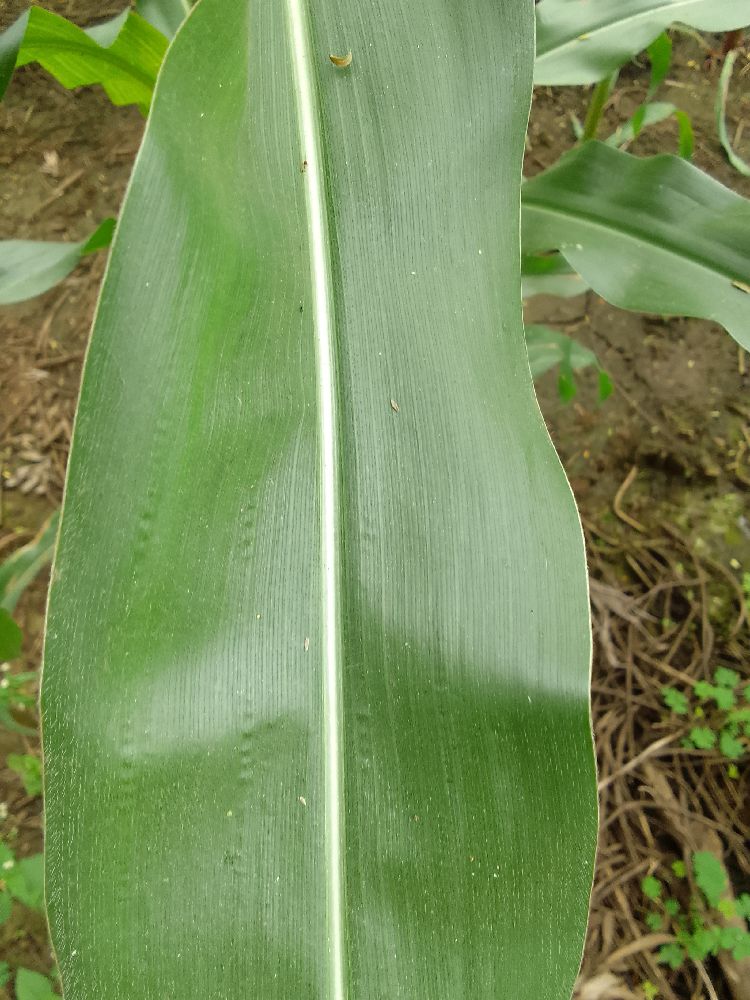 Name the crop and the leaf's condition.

maize, healthy
